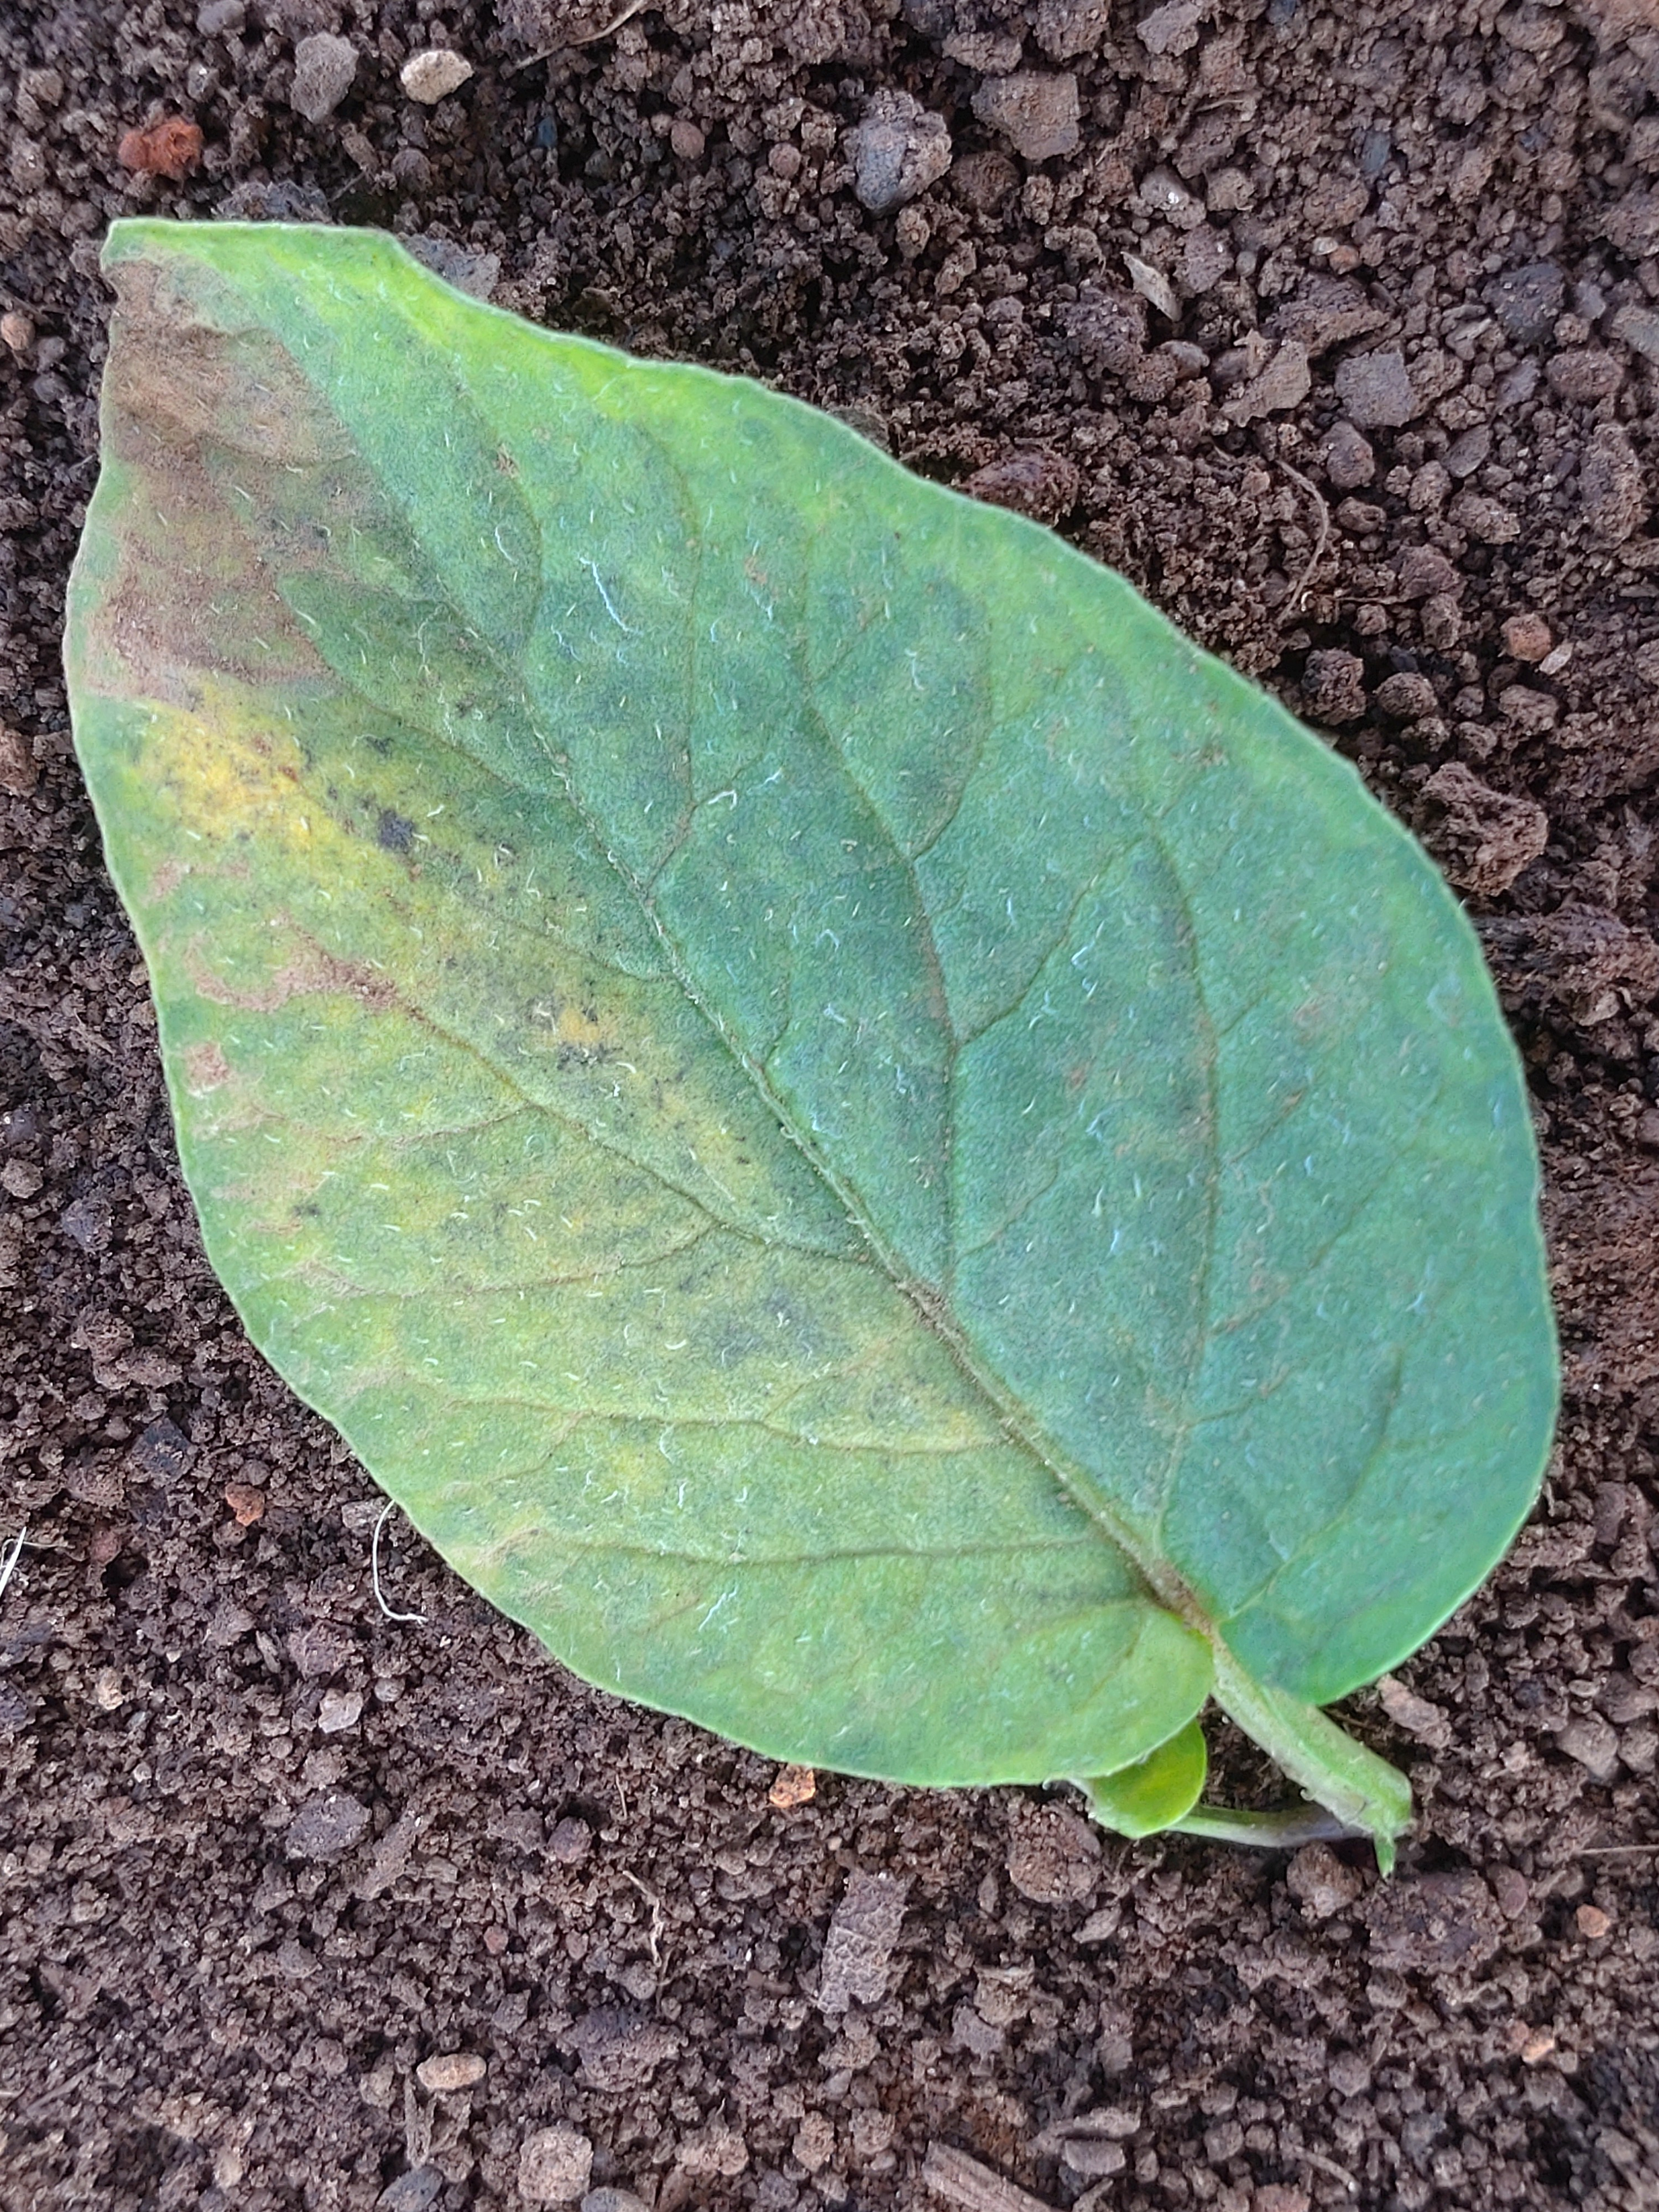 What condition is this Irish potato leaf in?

late blight
